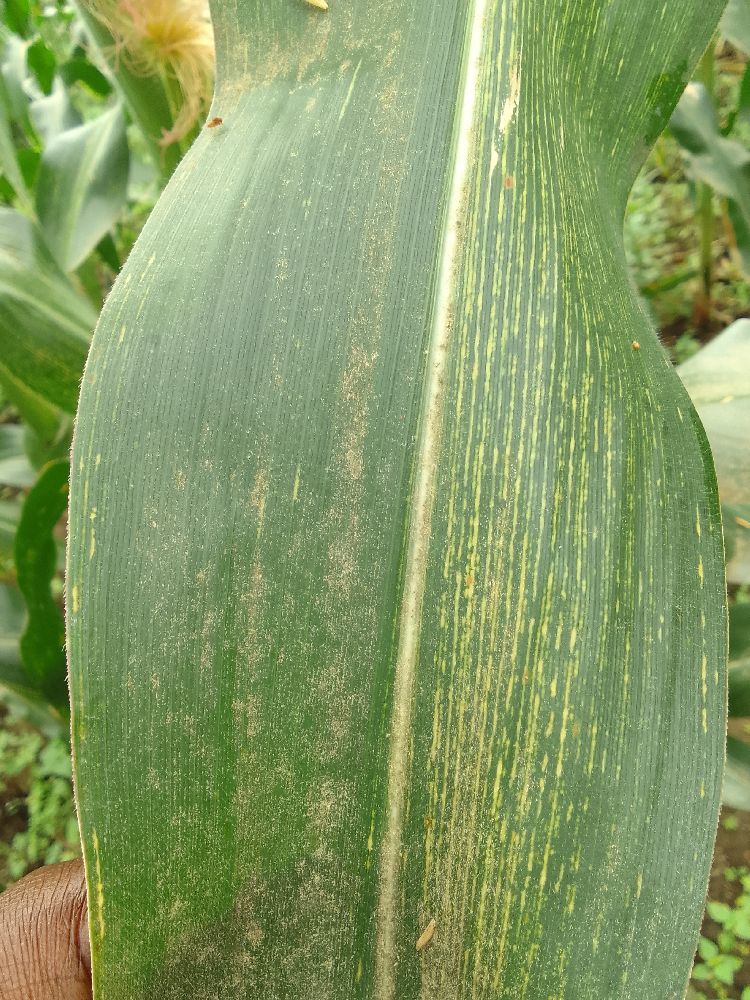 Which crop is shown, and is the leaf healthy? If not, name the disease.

maize, maize streak virus
